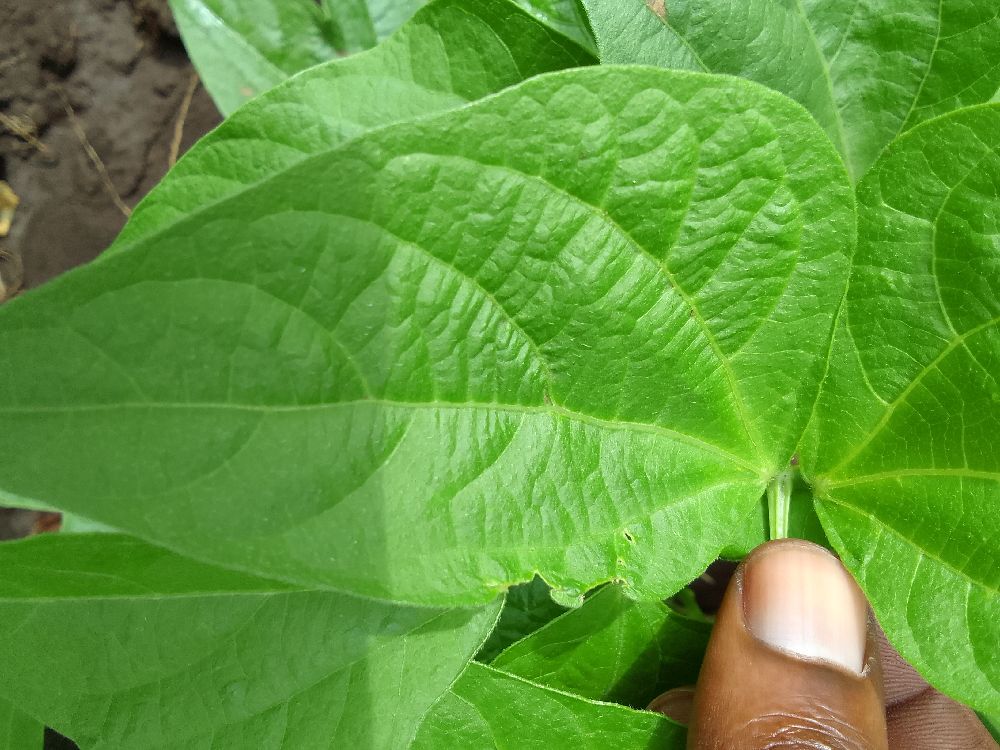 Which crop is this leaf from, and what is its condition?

common bean, healthy
